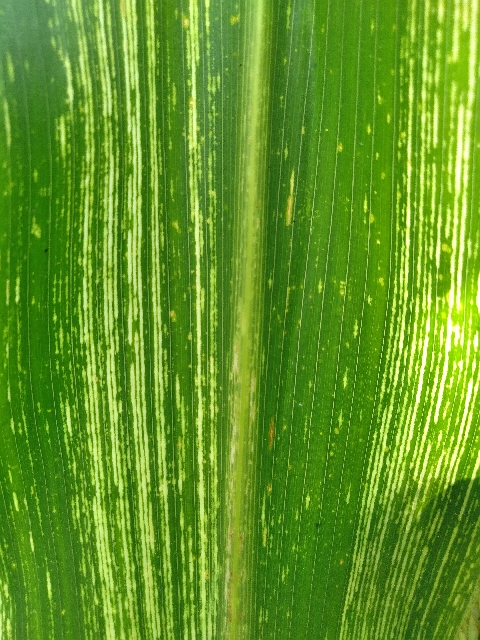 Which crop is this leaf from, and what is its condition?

maize, maize streak virus
